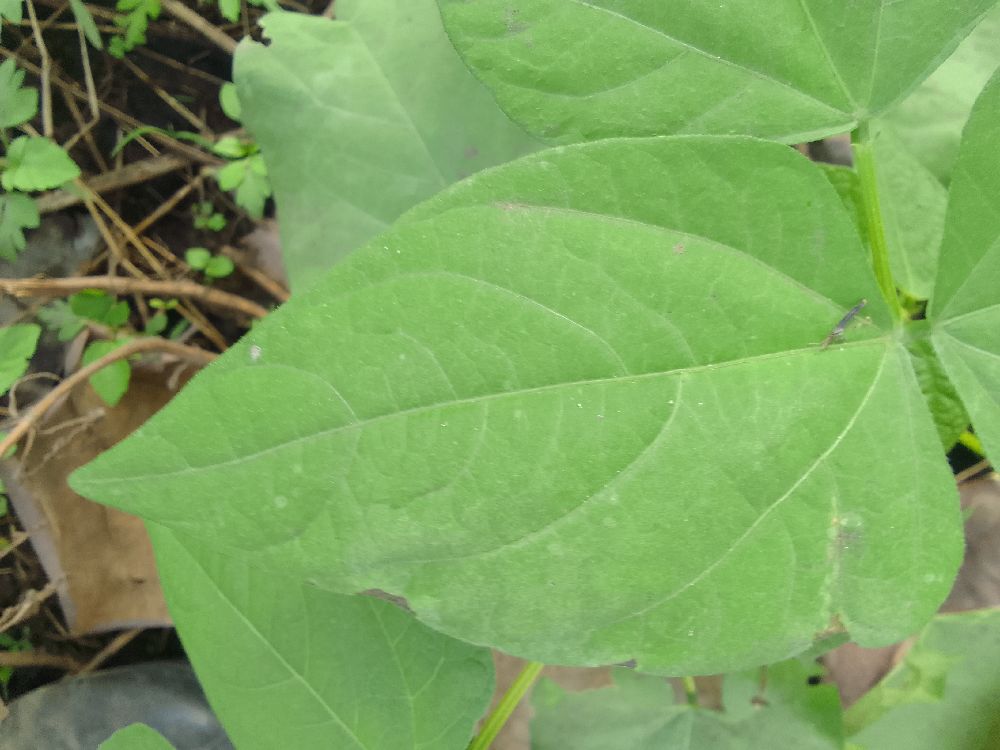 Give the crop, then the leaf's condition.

common bean, healthy
